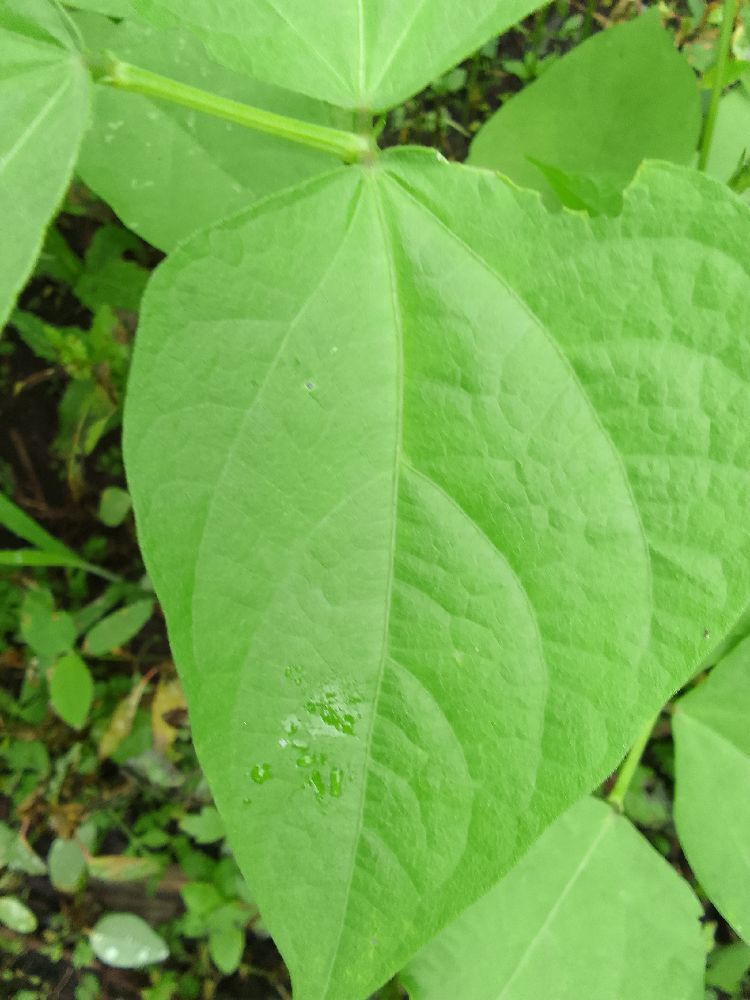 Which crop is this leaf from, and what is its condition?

common bean, healthy
